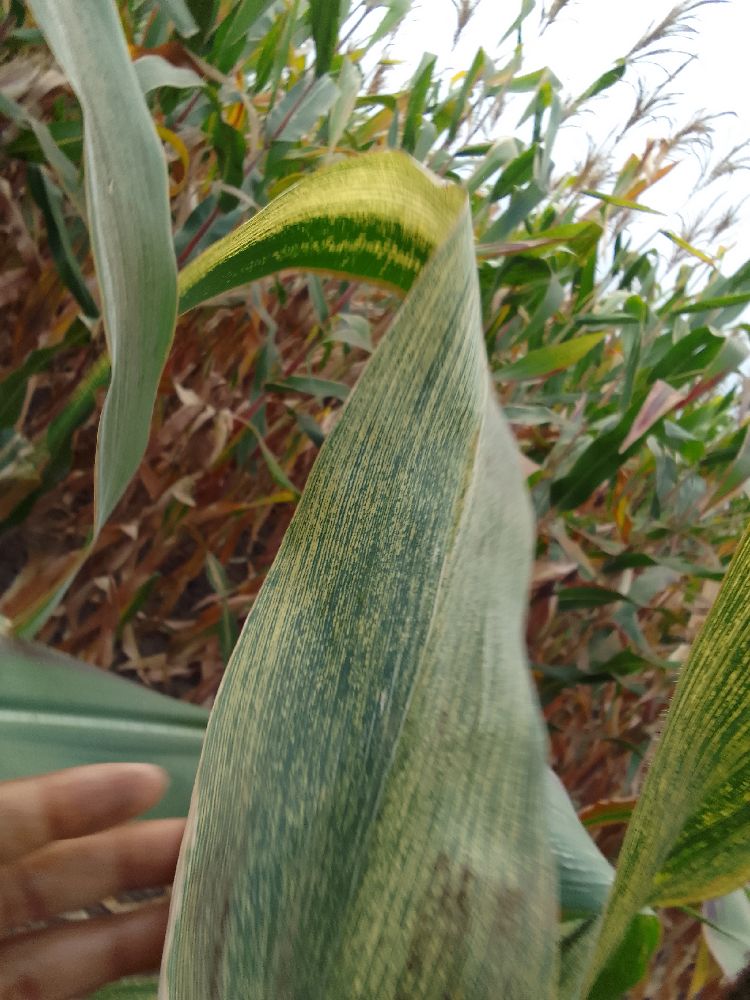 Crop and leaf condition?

maize, maize streak virus
